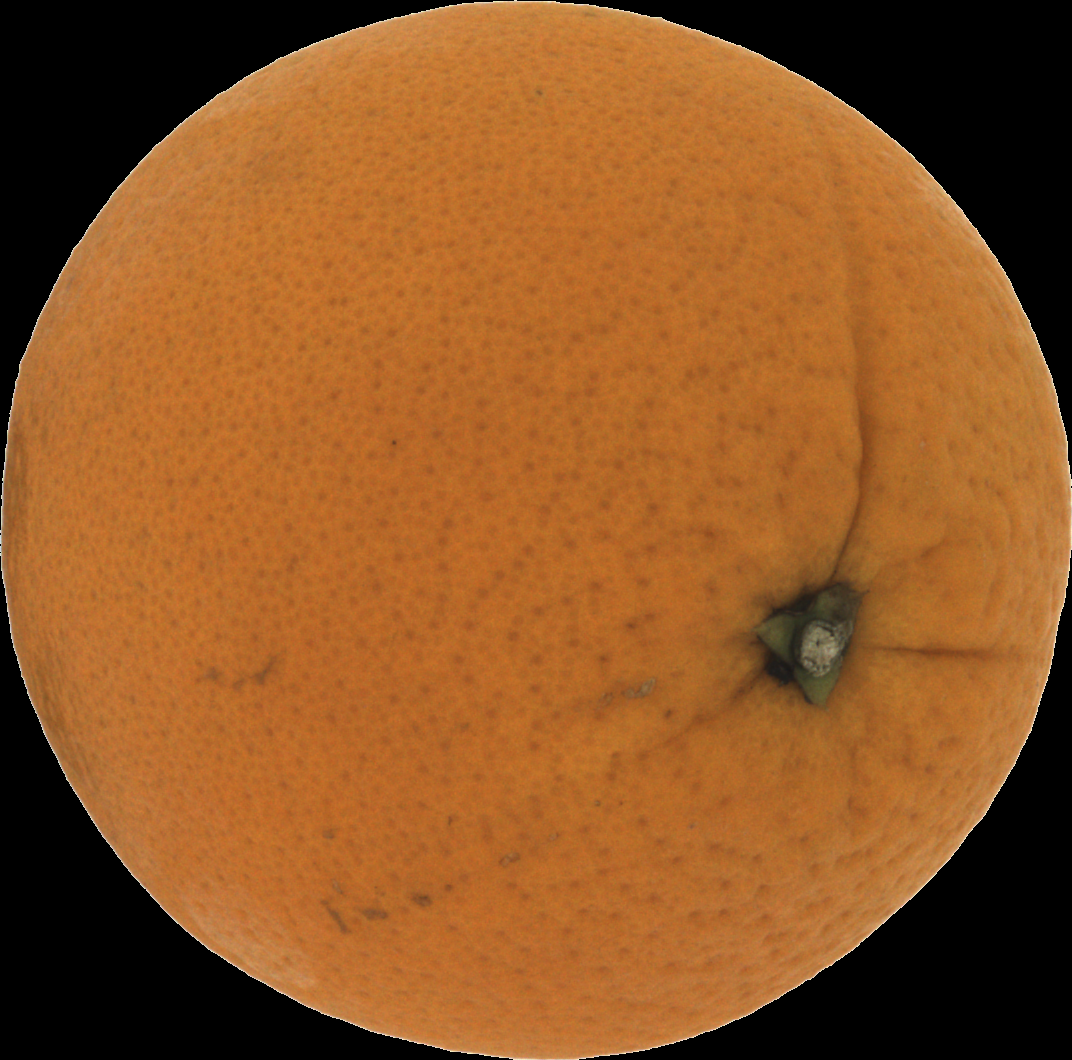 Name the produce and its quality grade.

orange, good
